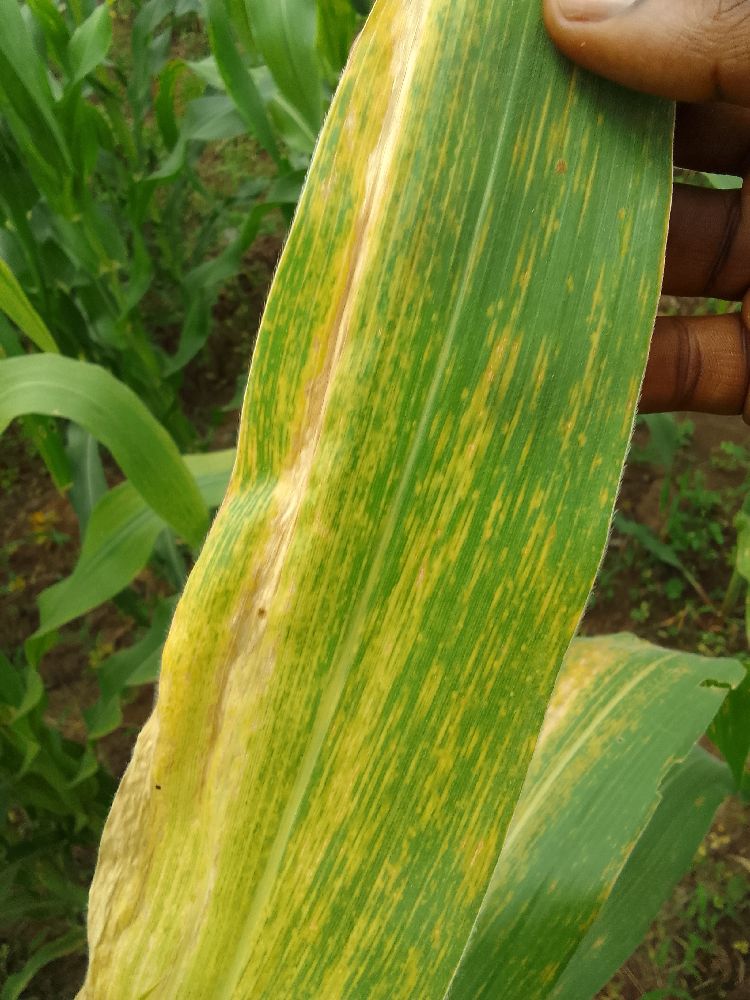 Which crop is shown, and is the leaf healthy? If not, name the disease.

maize, maize lethal necrosis
